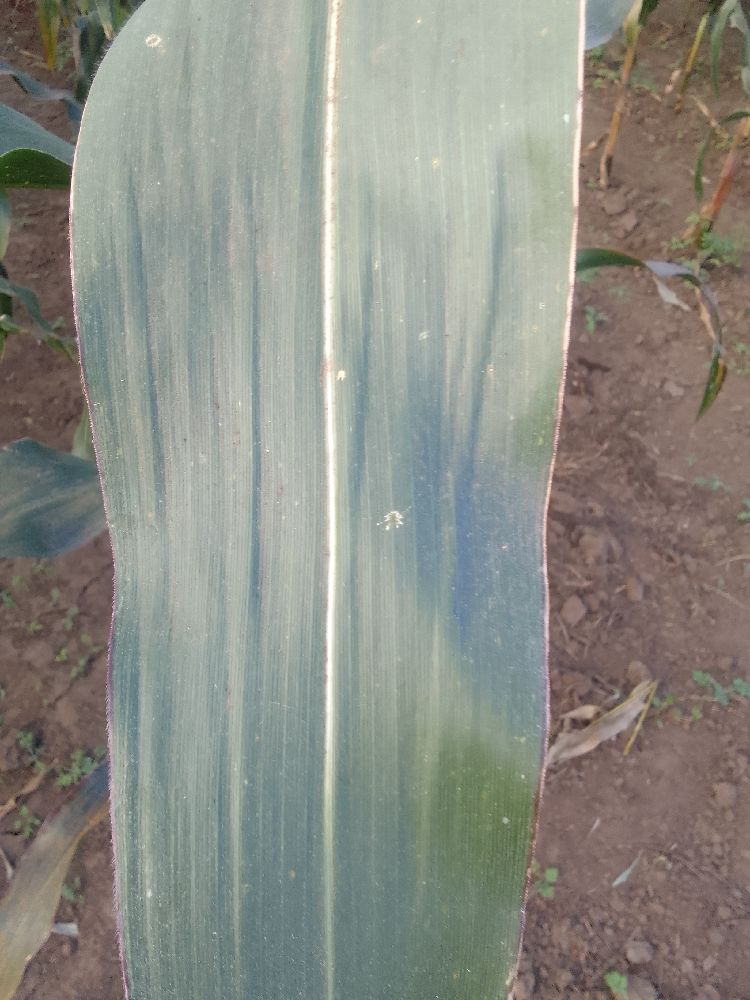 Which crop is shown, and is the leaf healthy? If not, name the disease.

maize, healthy
